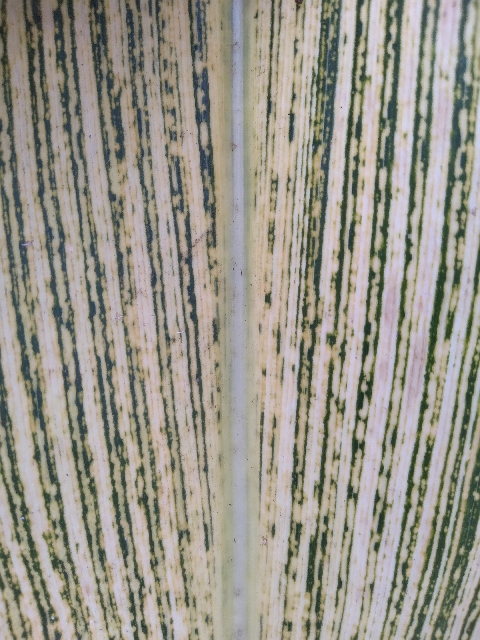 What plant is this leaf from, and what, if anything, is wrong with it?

maize, maize streak virus
